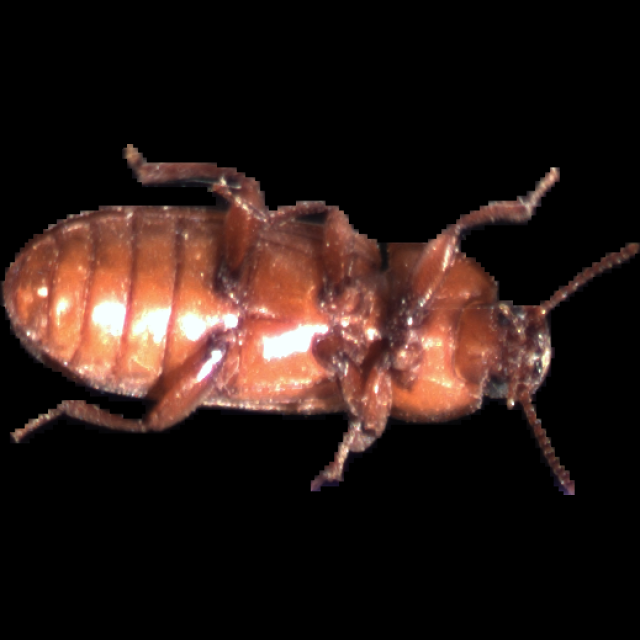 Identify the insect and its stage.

mealworm beetle
